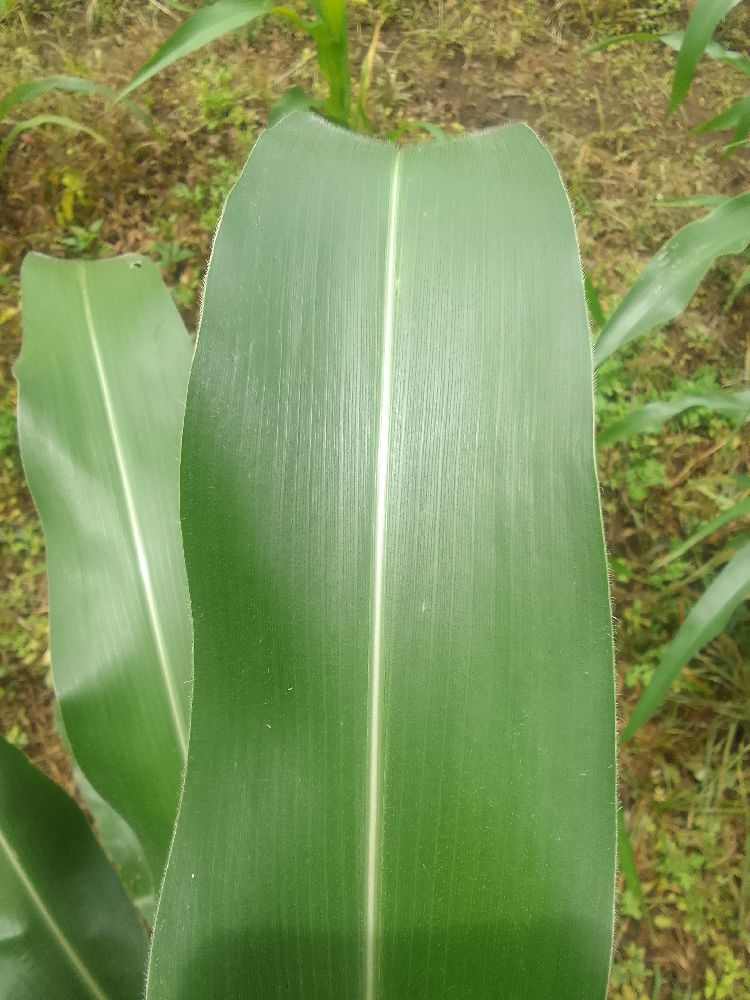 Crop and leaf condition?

maize, healthy
